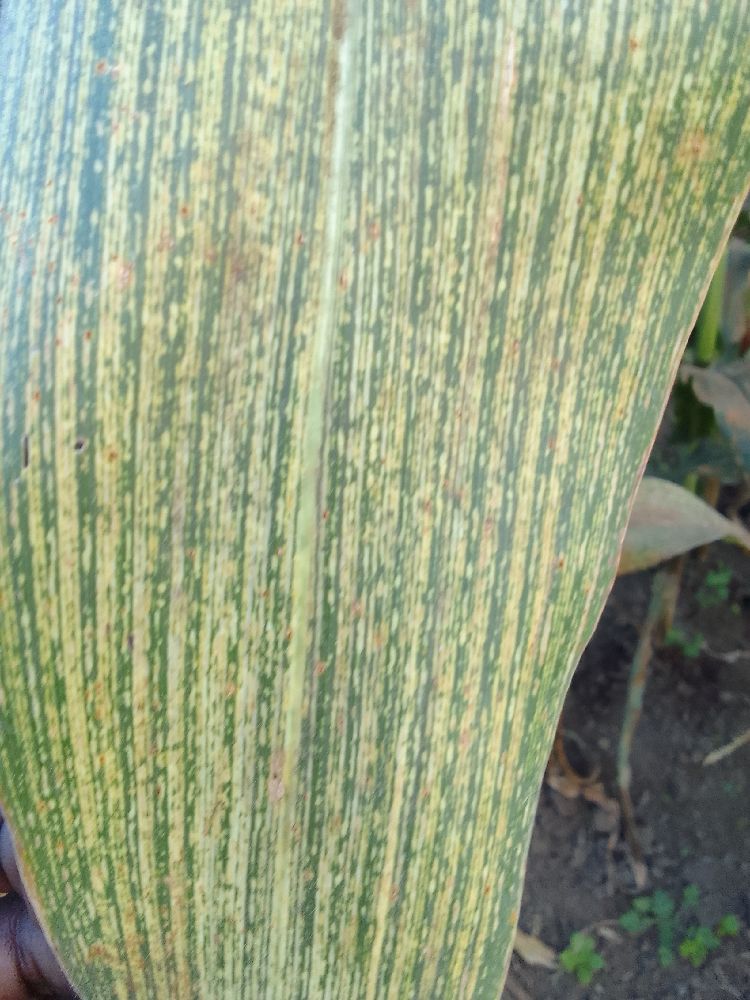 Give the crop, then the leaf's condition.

maize, maize streak virus
